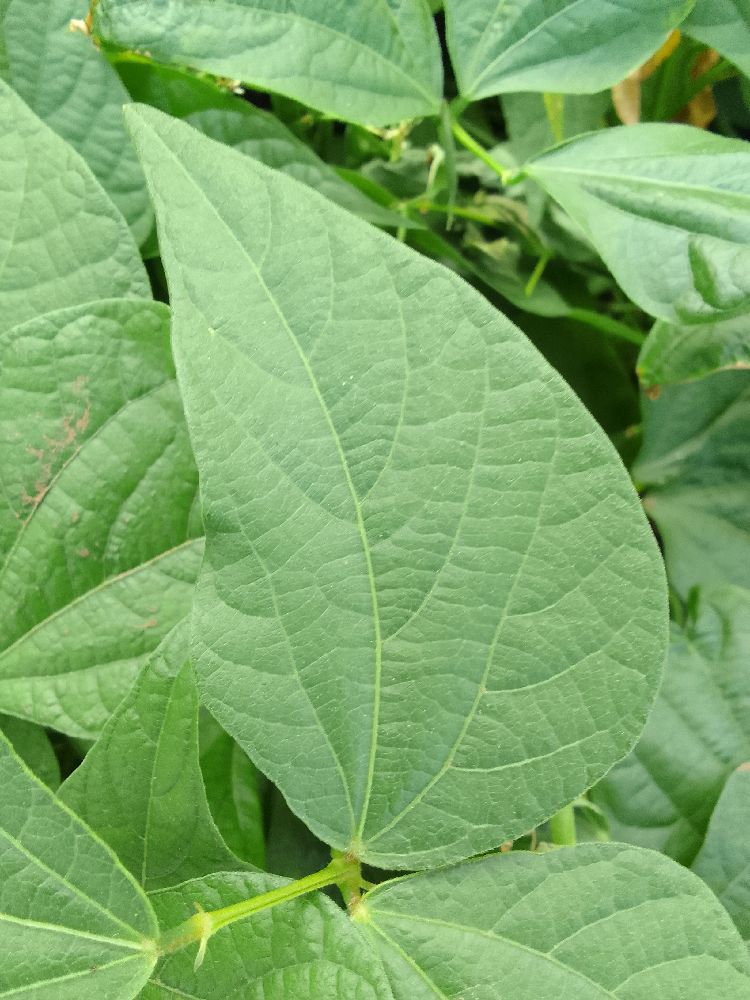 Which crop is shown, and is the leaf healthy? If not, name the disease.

common bean, healthy
